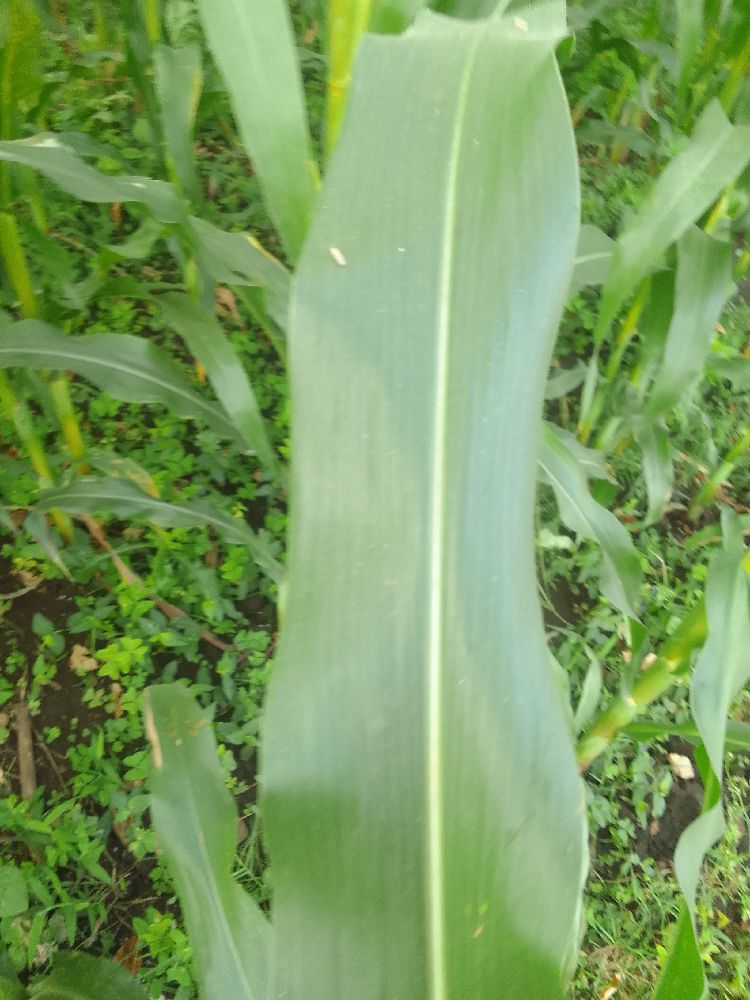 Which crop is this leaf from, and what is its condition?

maize, healthy
